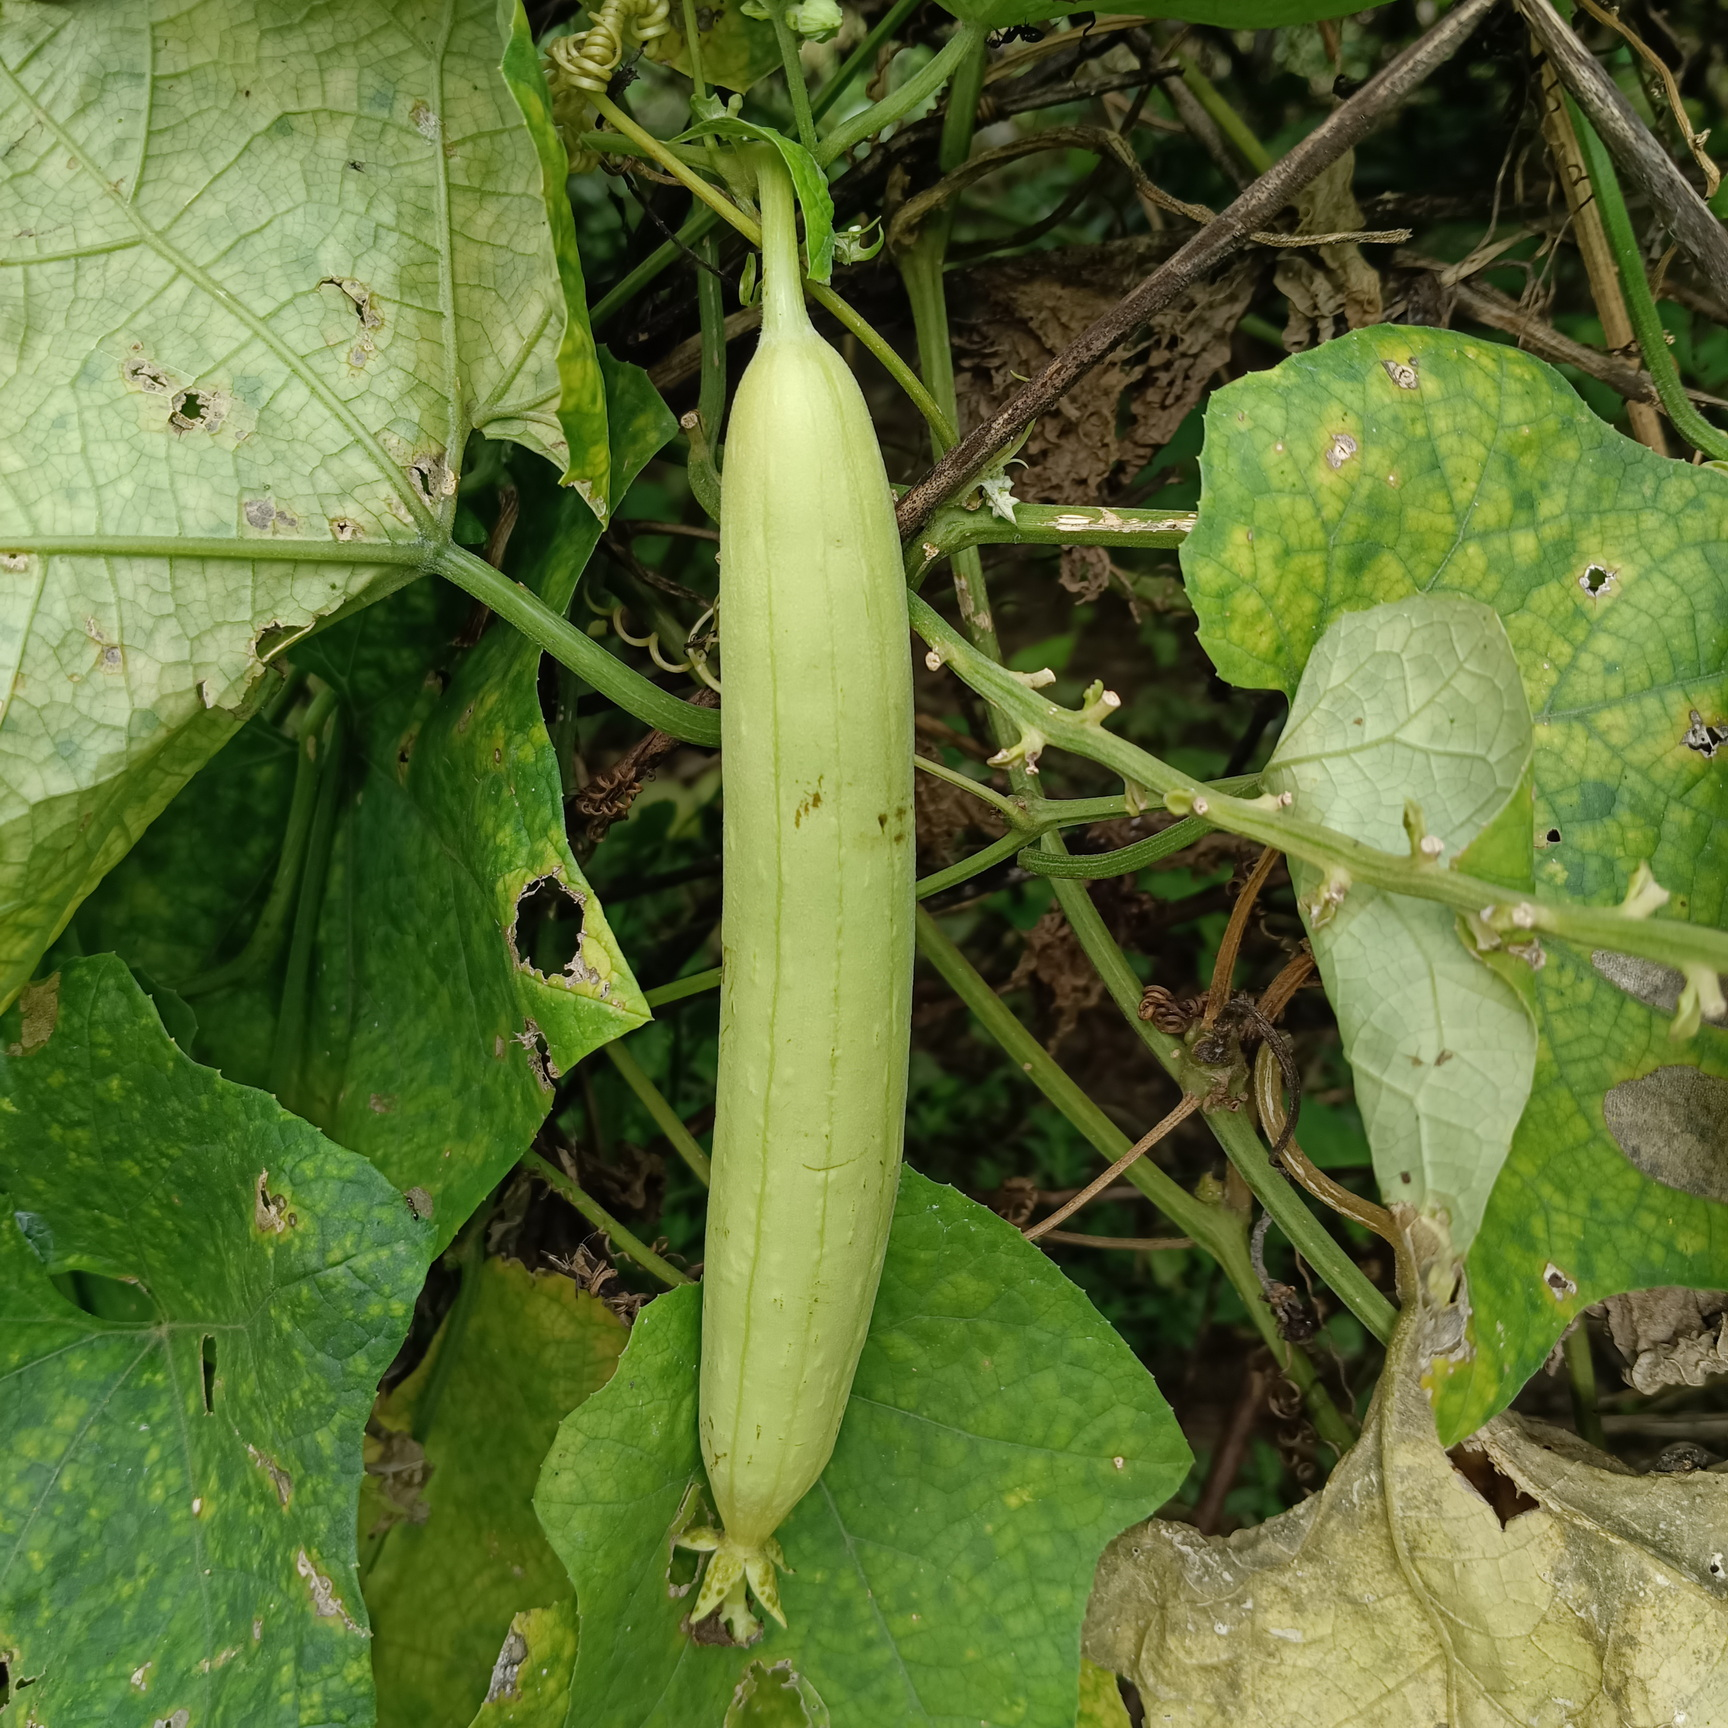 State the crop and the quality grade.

luffa, fresh
